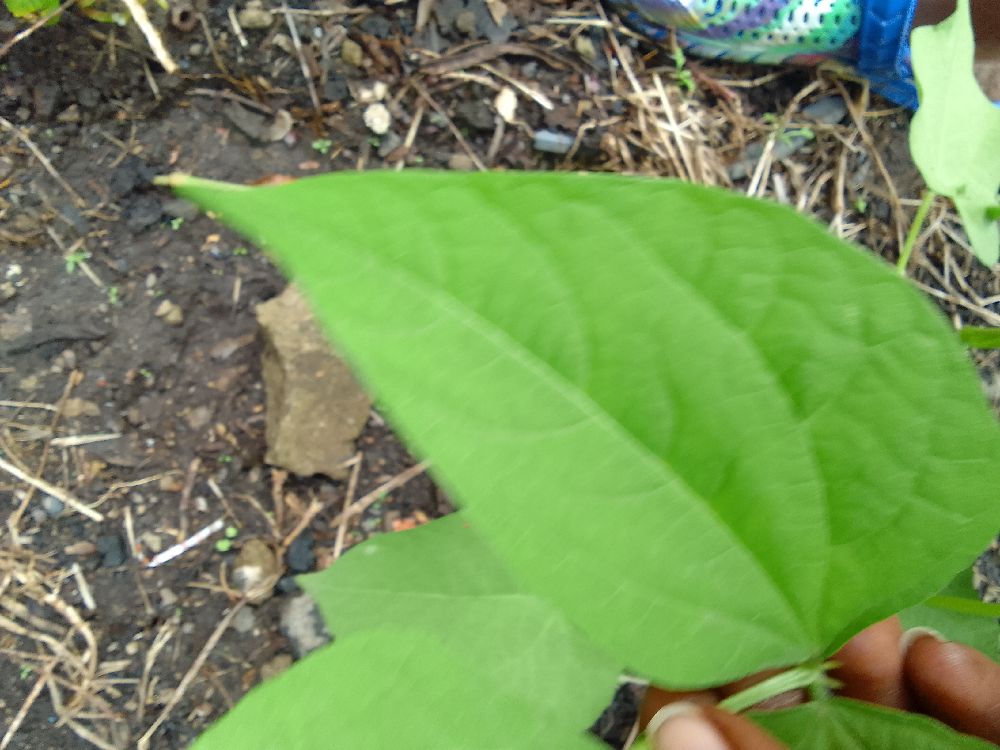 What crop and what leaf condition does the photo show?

common bean, healthy
